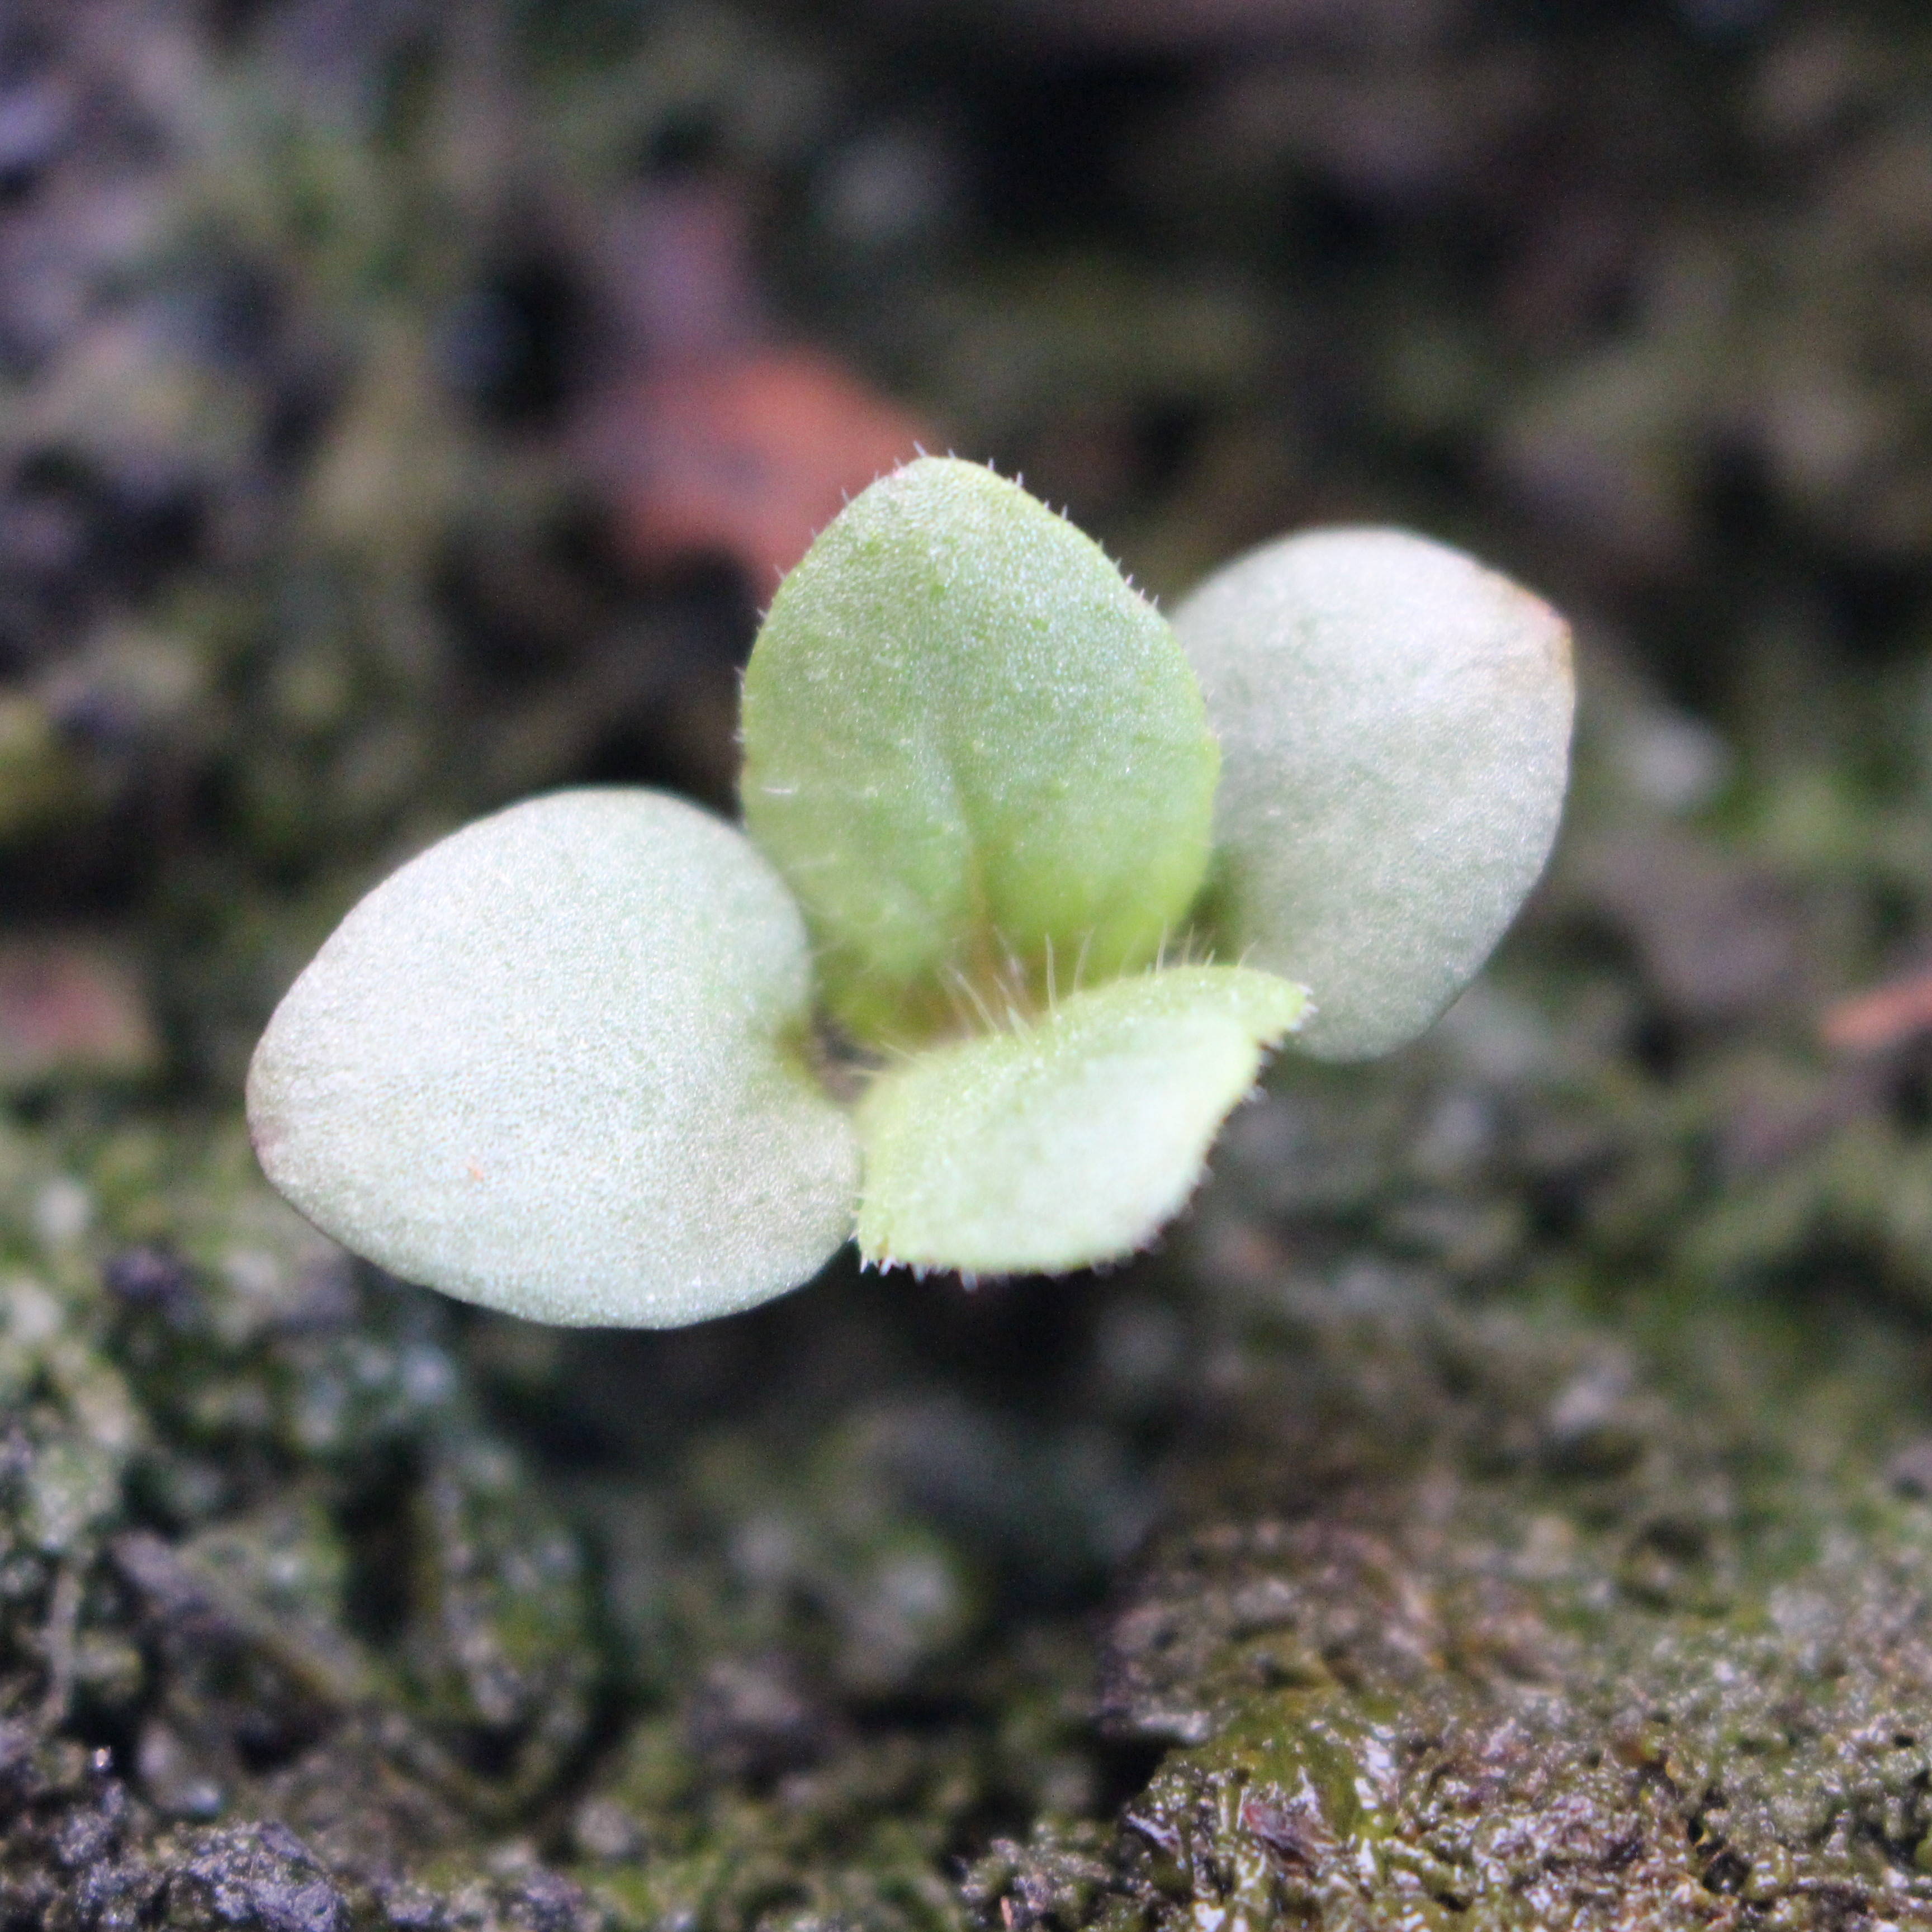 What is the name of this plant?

Veronica persica
